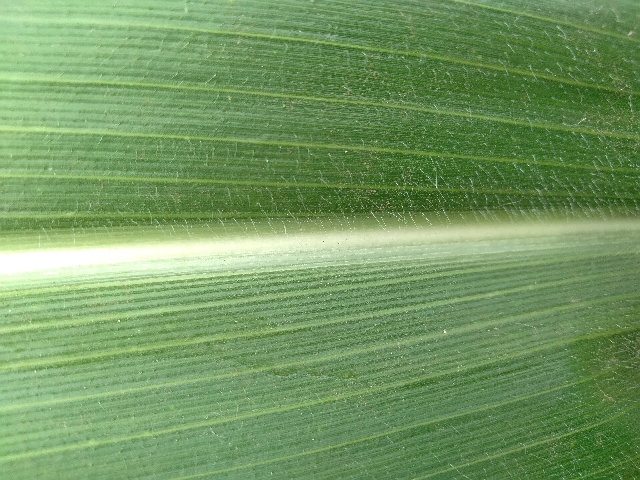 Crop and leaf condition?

maize, healthy
